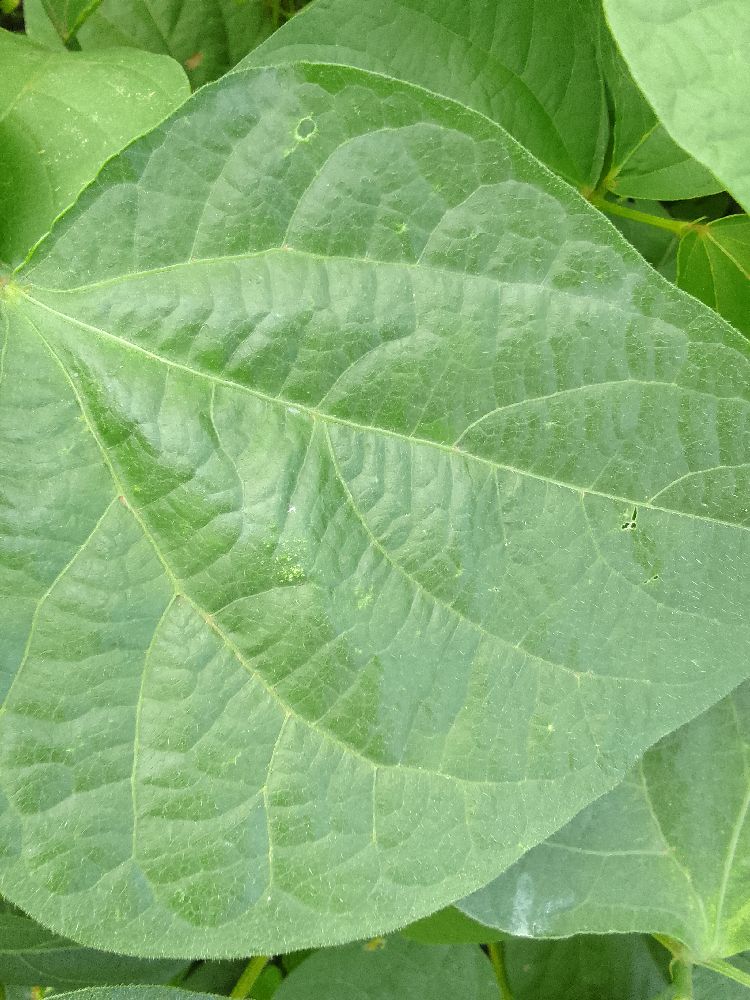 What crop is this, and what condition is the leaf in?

common bean, healthy
